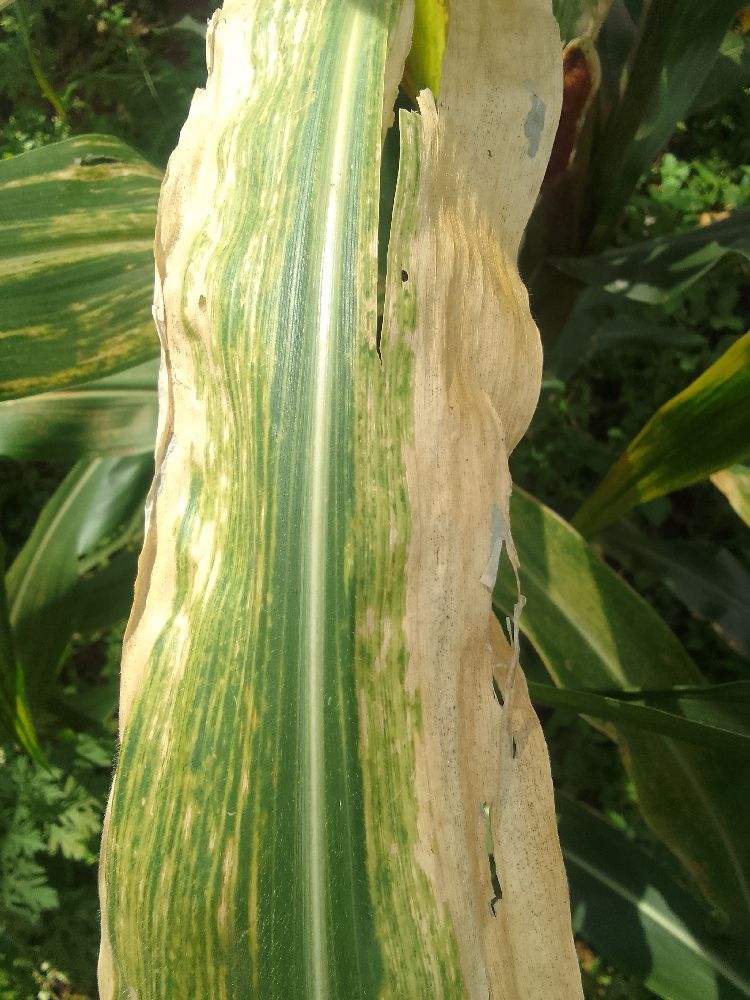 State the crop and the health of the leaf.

maize, maize lethal necrosis
